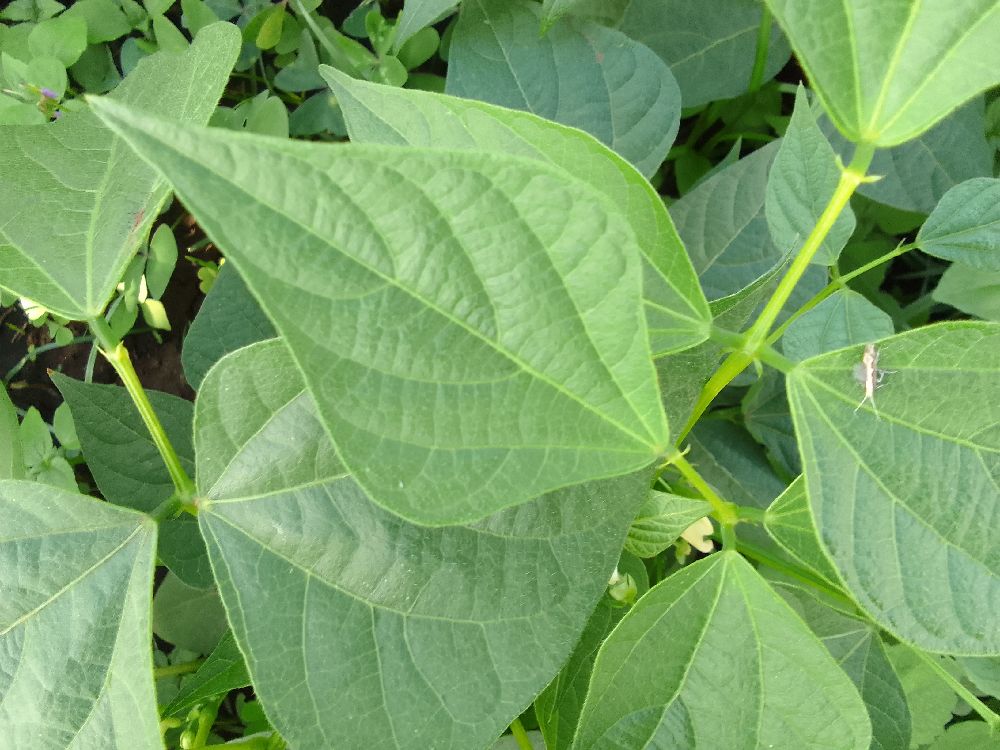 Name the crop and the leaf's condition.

common bean, healthy
